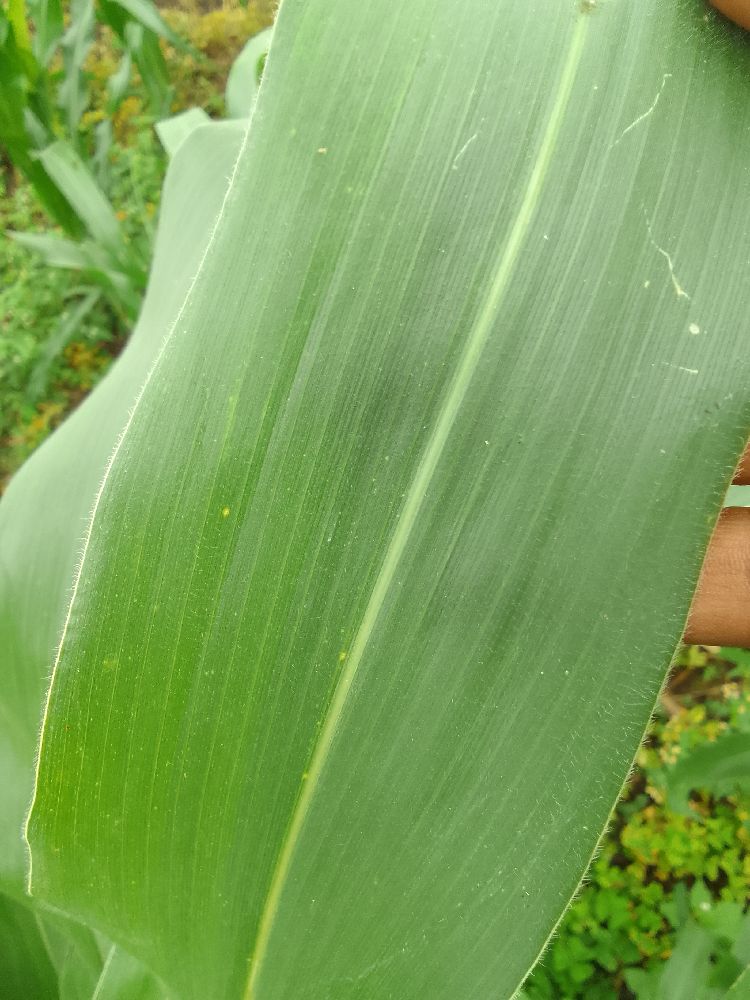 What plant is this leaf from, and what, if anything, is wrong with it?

maize, healthy
